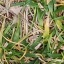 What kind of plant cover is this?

grass
